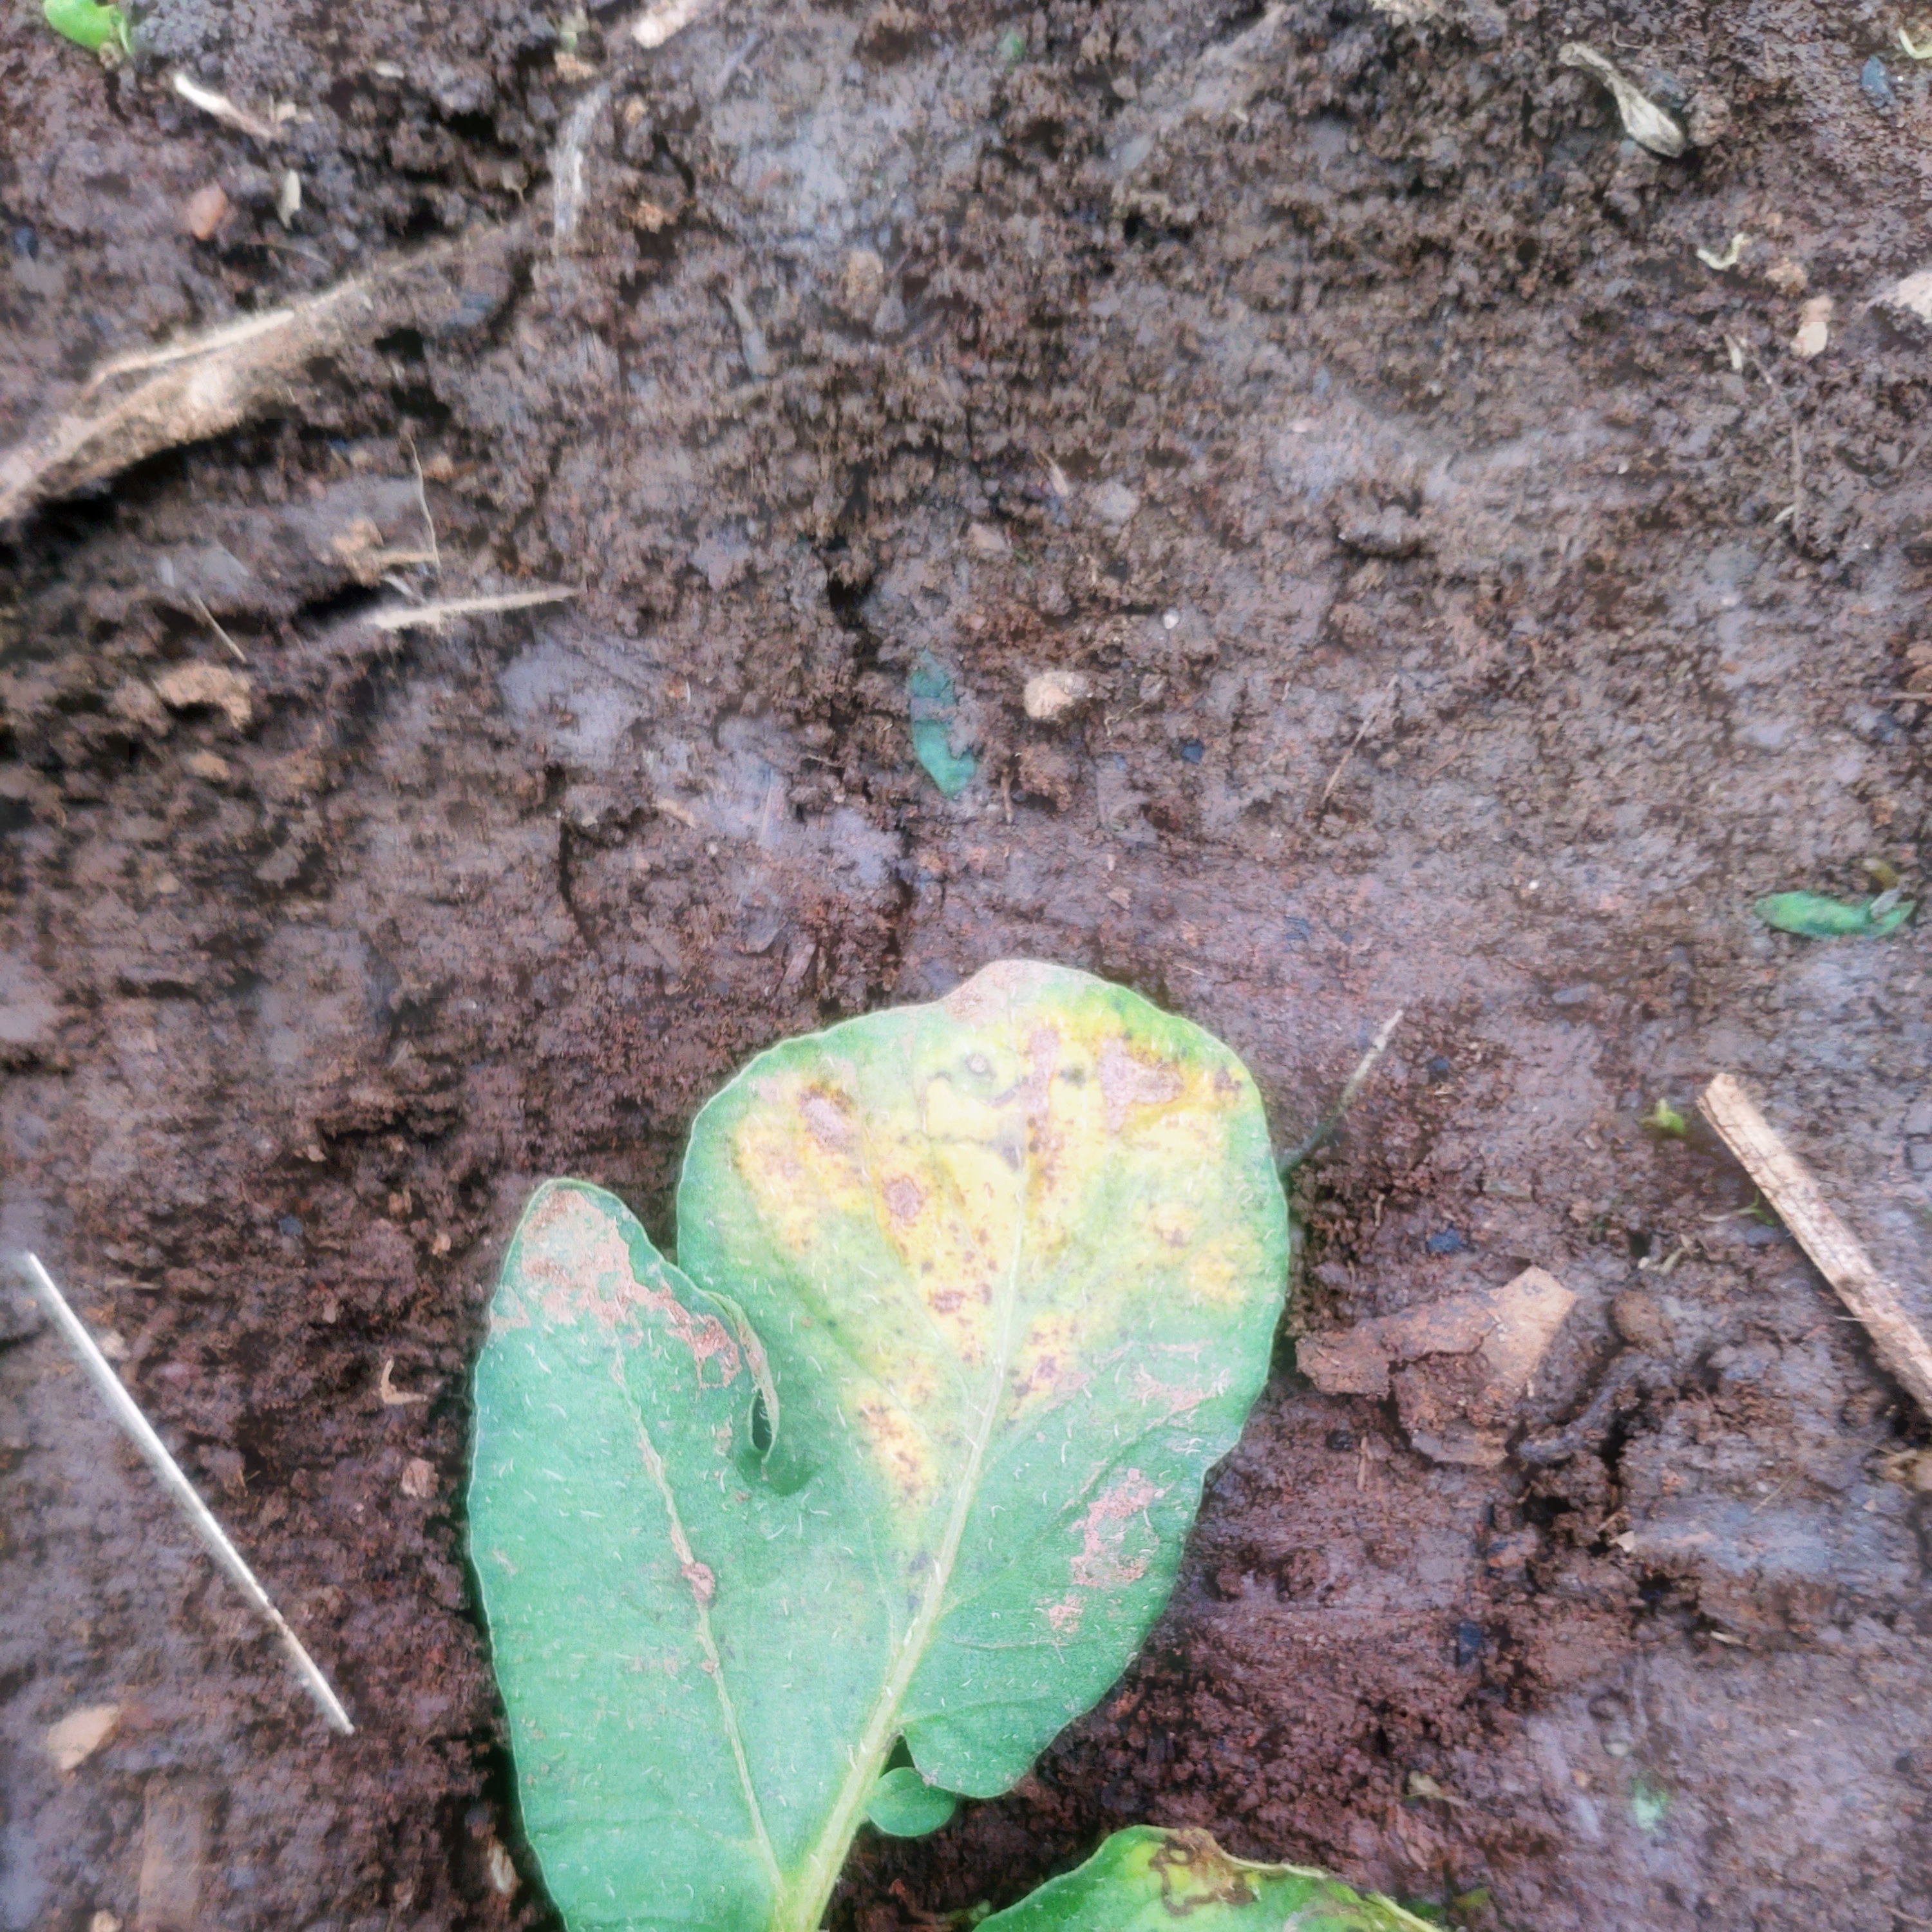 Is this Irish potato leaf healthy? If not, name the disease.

late blight
